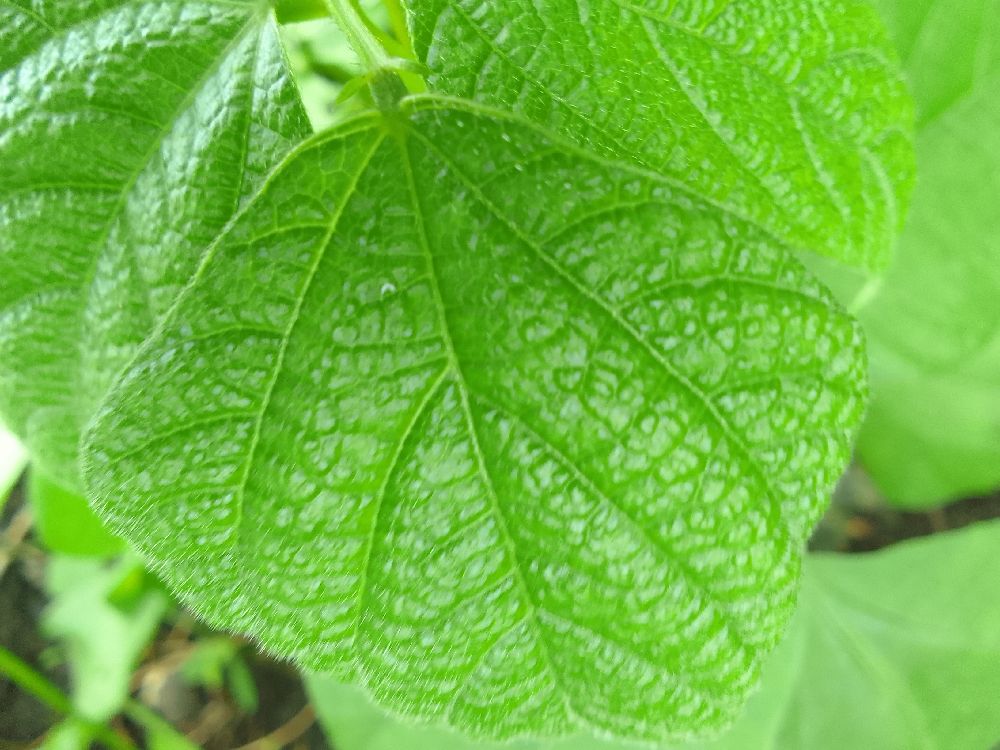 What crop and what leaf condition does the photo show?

common bean, healthy
